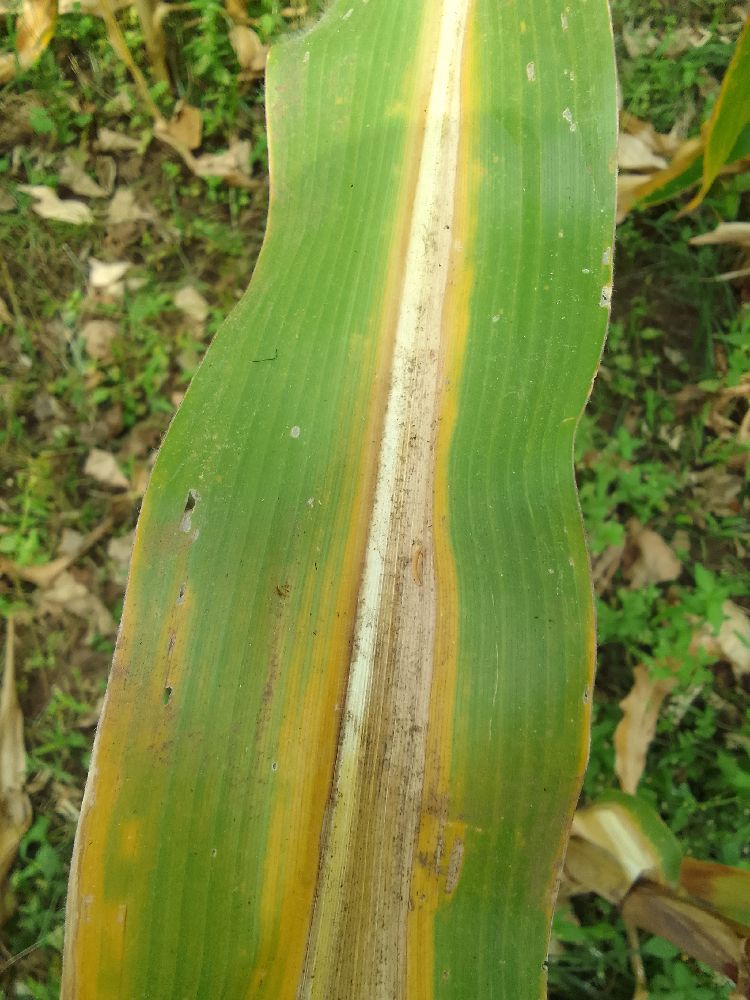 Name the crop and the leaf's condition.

maize, maize lethal necrosis
